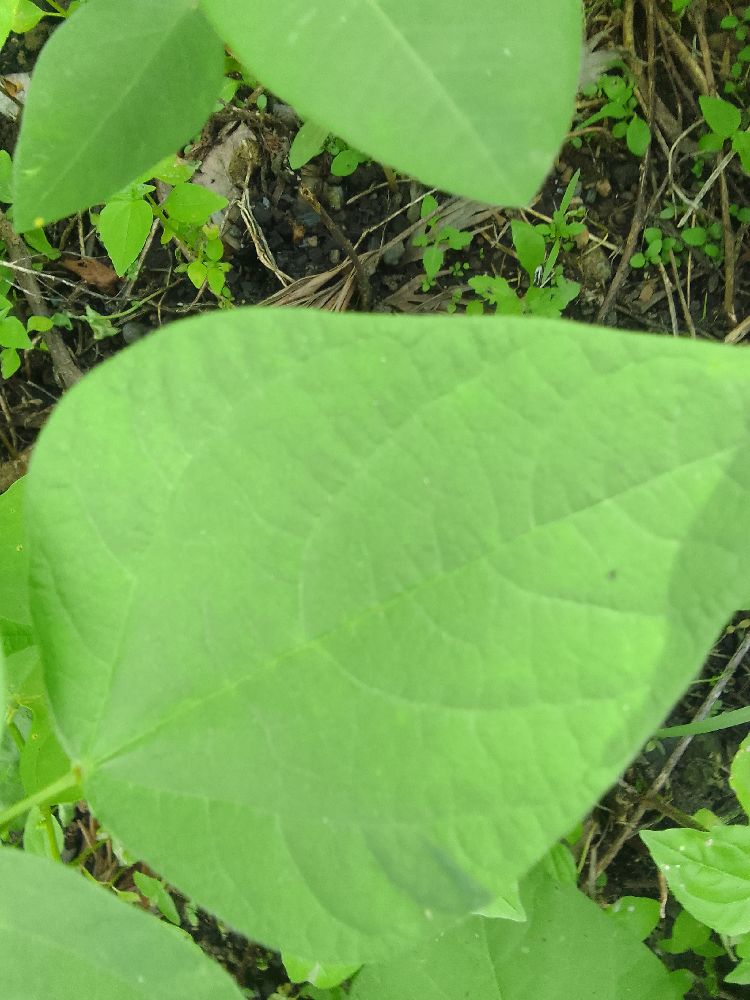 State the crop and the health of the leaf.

common bean, healthy
